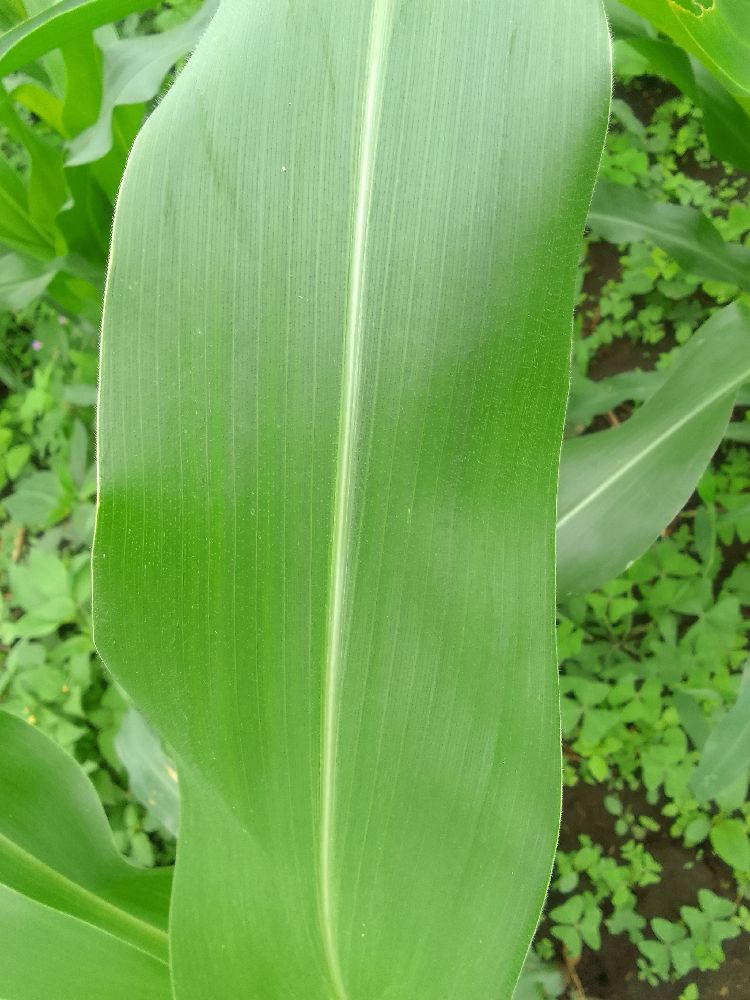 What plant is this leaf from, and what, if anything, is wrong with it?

maize, healthy
